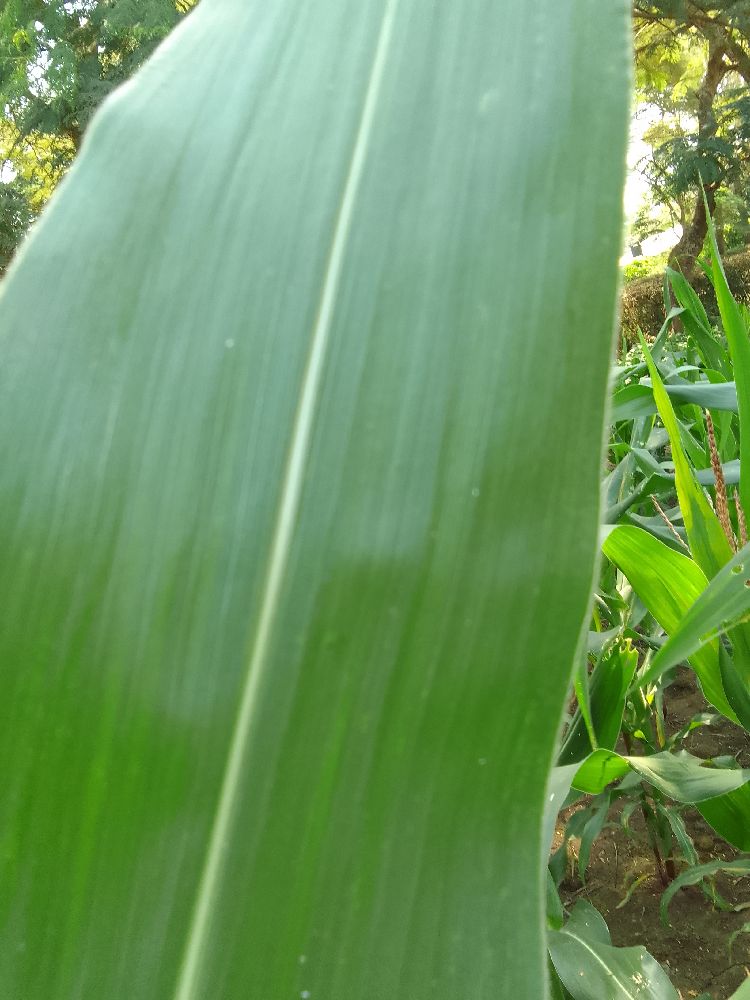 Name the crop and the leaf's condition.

maize, healthy
